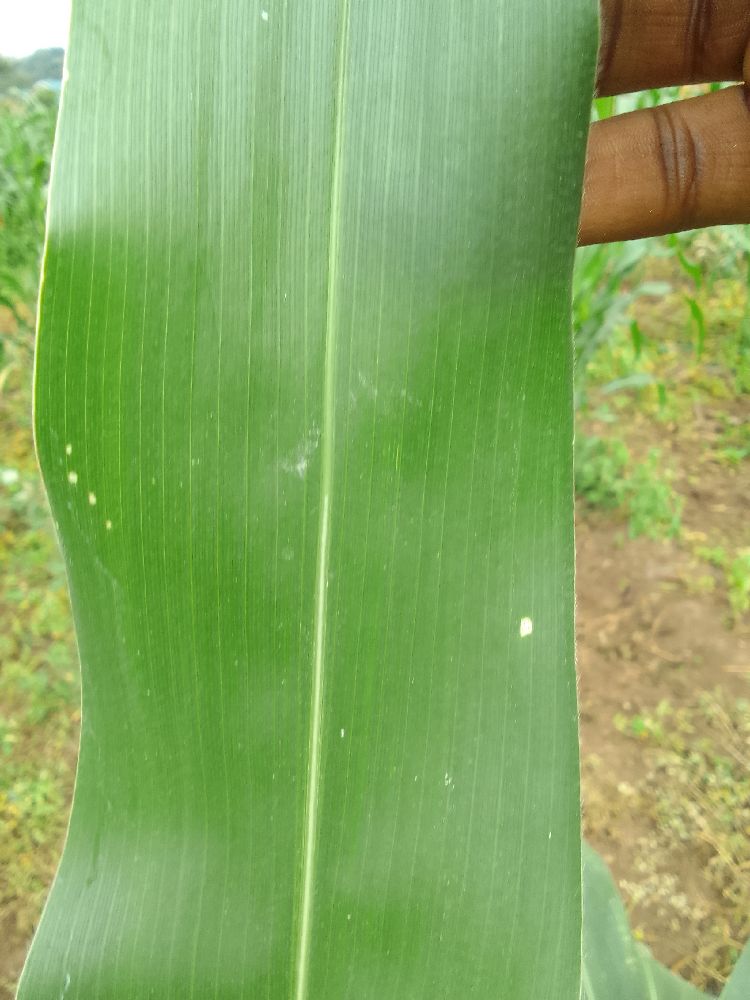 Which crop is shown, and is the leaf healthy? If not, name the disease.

maize, healthy
